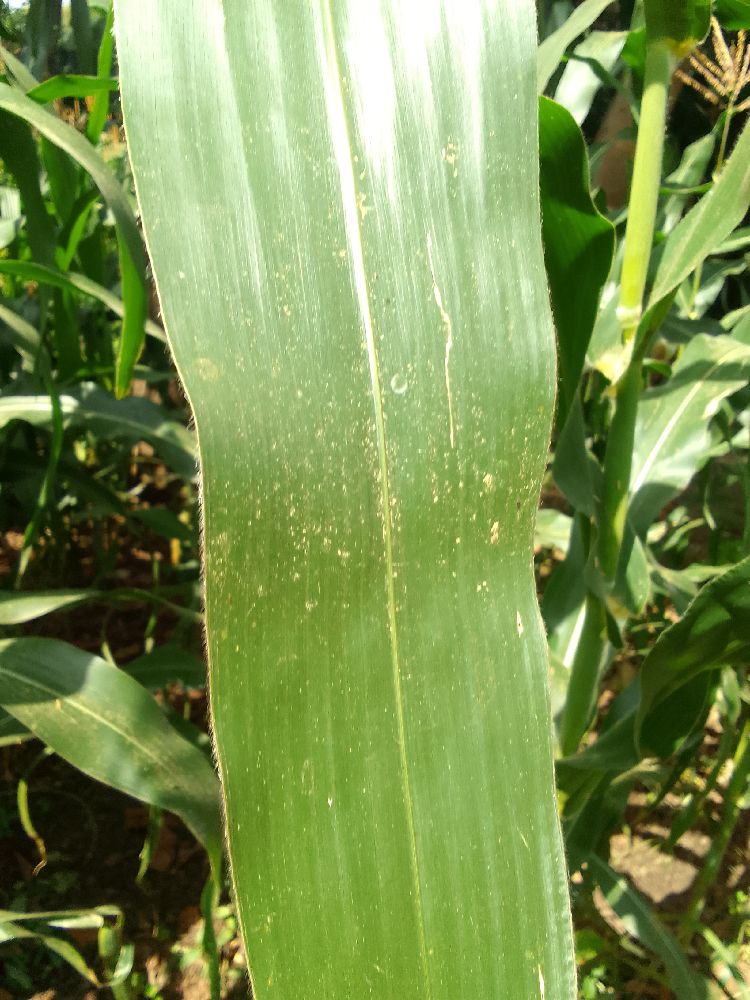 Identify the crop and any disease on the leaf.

maize, healthy
